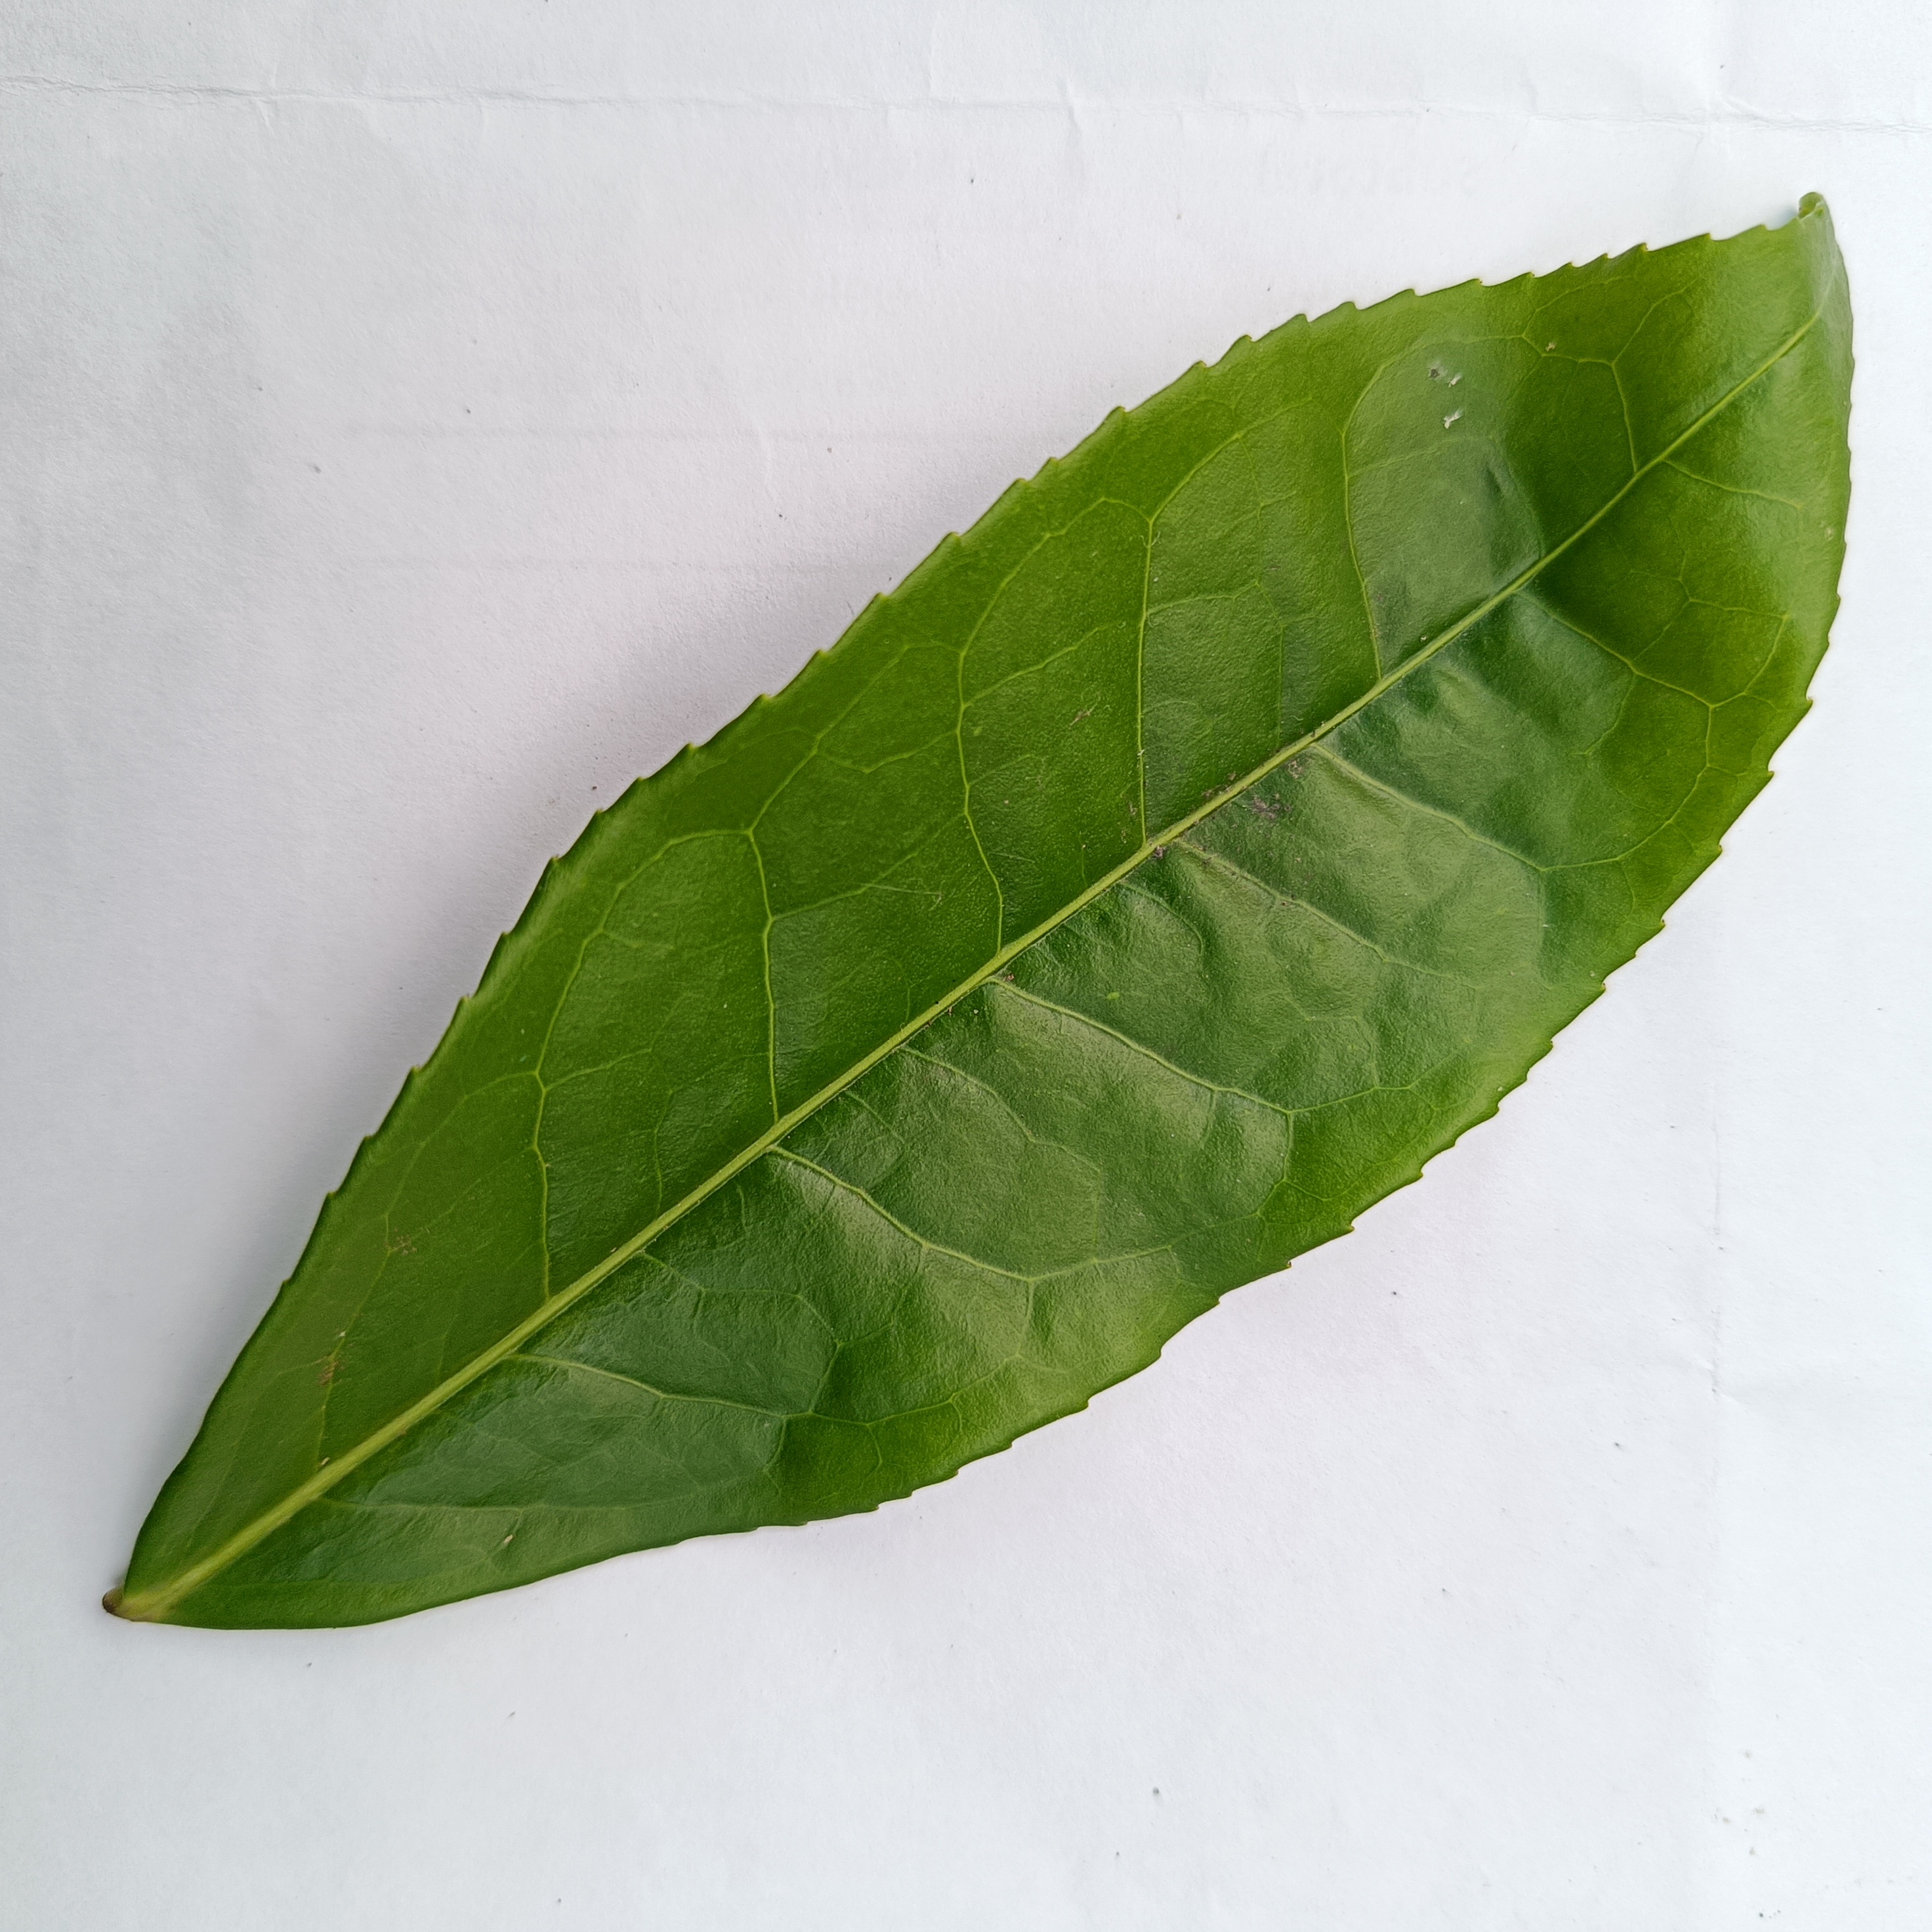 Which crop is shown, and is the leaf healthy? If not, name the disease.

tea, healthy
